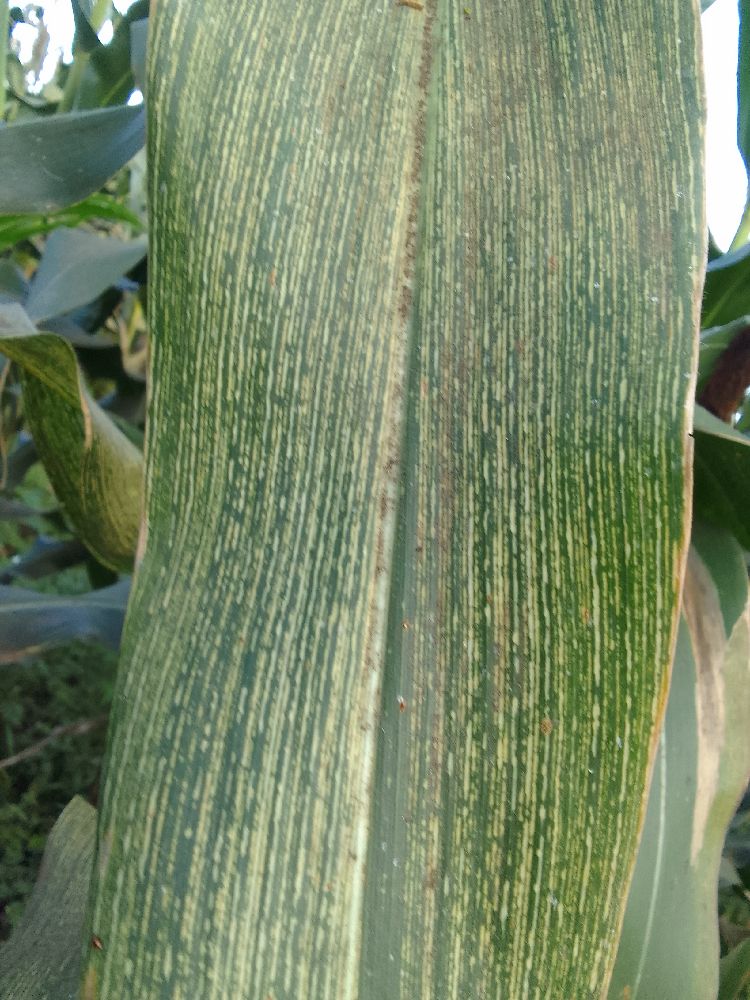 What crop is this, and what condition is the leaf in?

maize, maize streak virus
